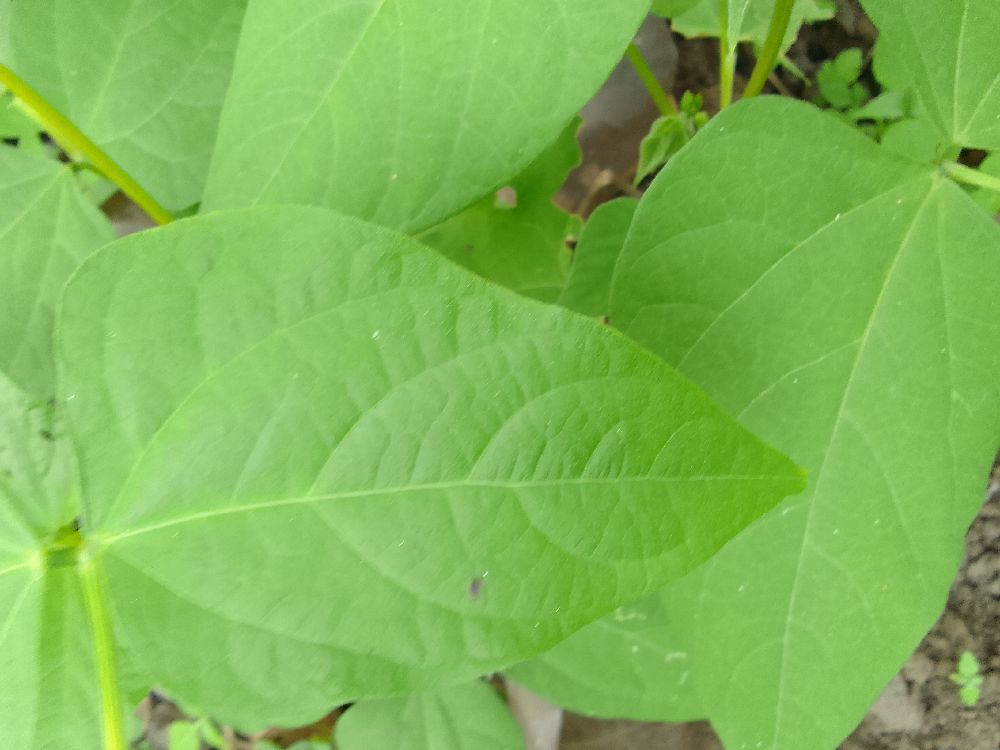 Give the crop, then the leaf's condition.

common bean, healthy
